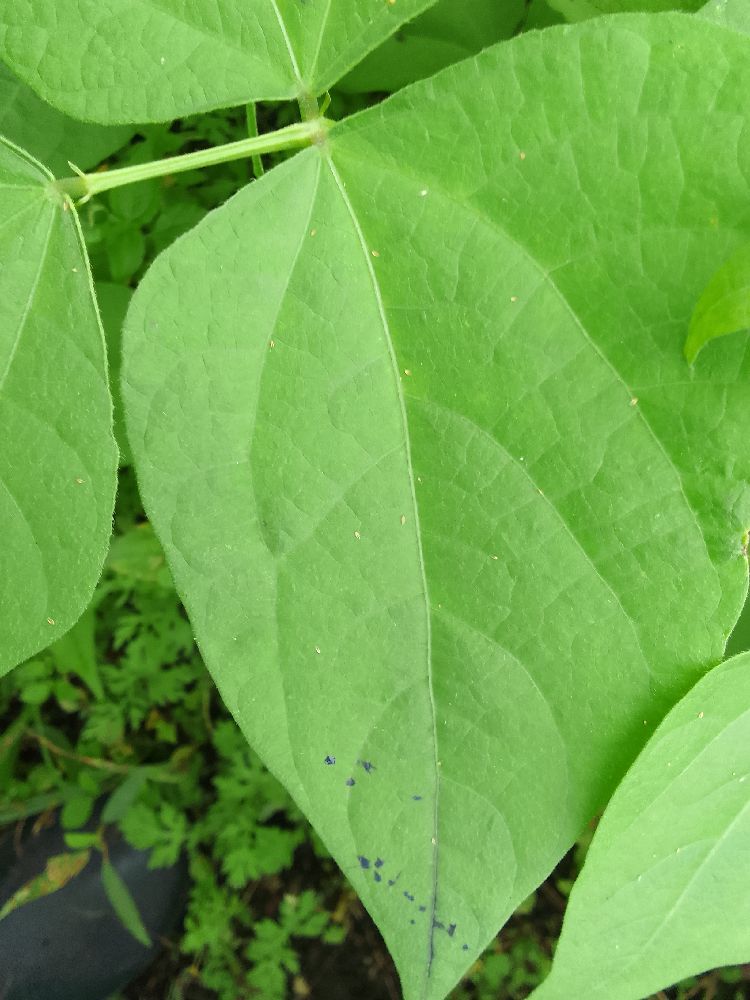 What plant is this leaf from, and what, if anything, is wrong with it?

common bean, healthy
